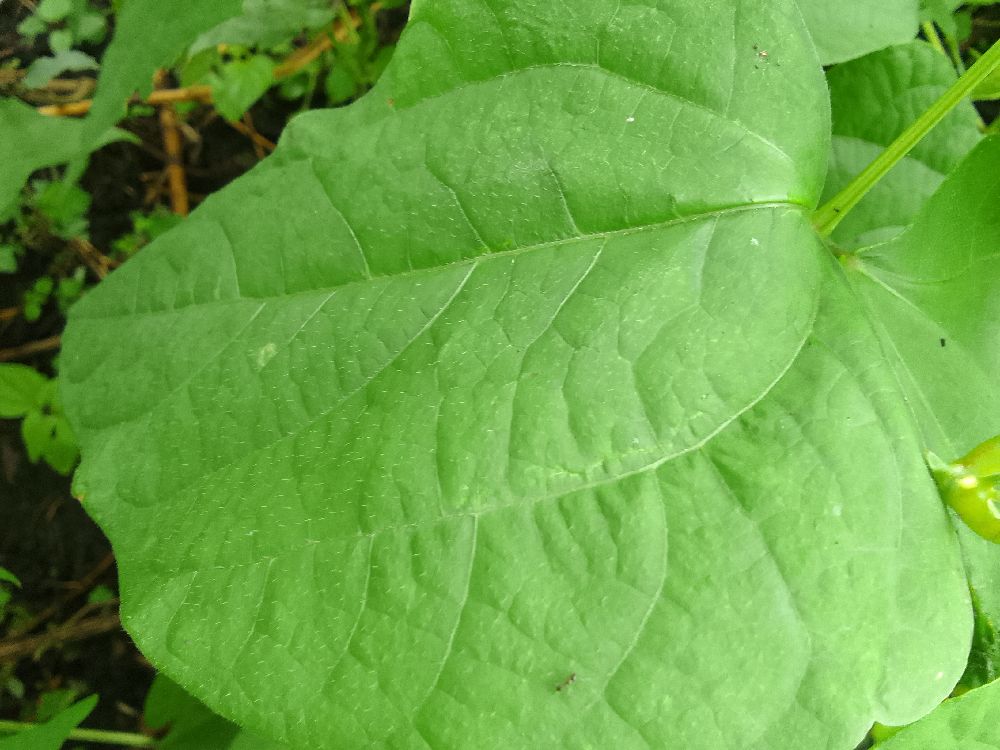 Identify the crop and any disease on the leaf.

common bean, healthy
